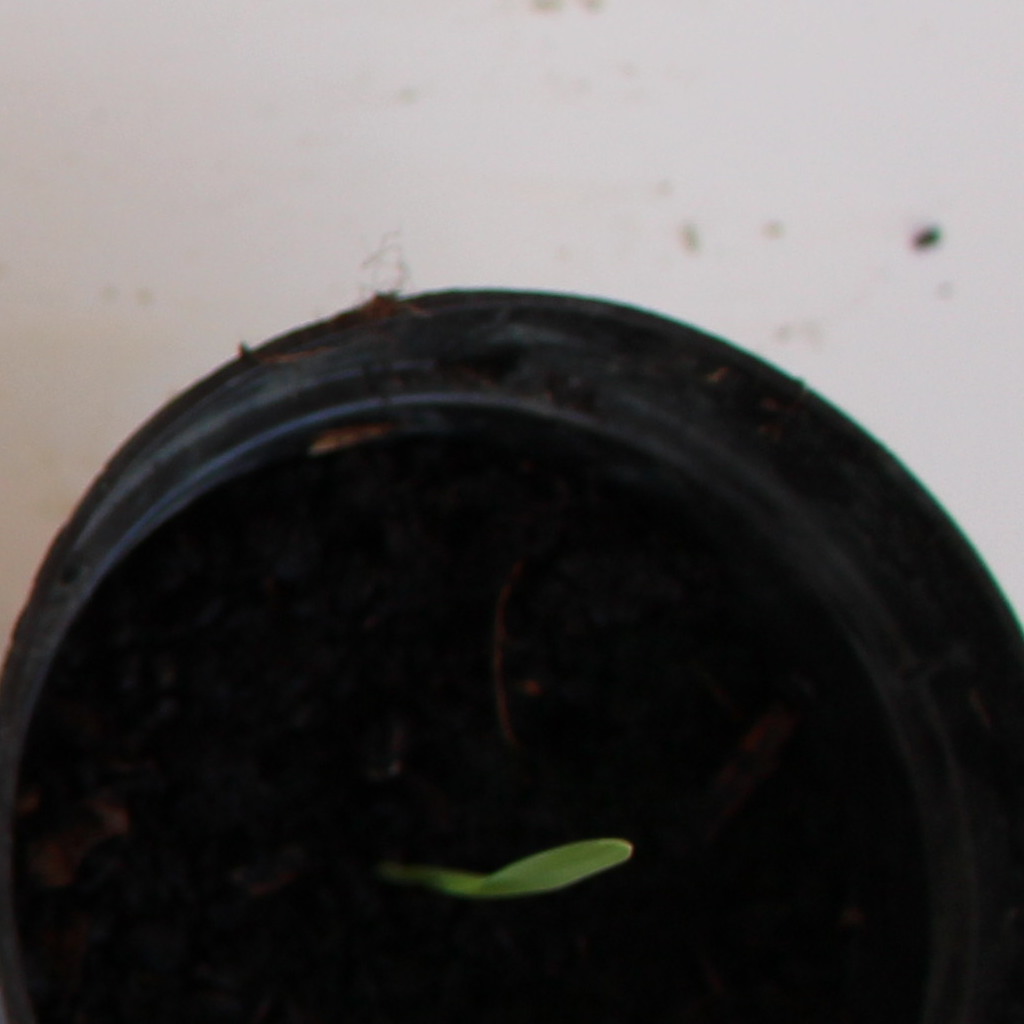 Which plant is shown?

Avena sterilis
